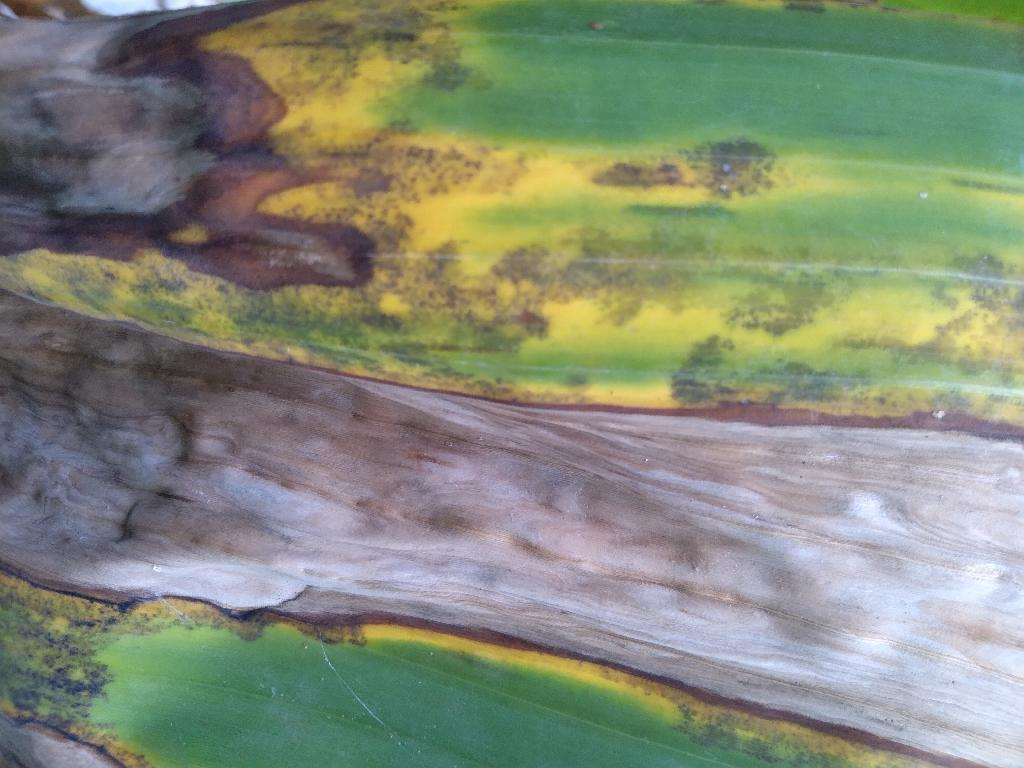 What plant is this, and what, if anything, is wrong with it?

banana, black sigatoka
